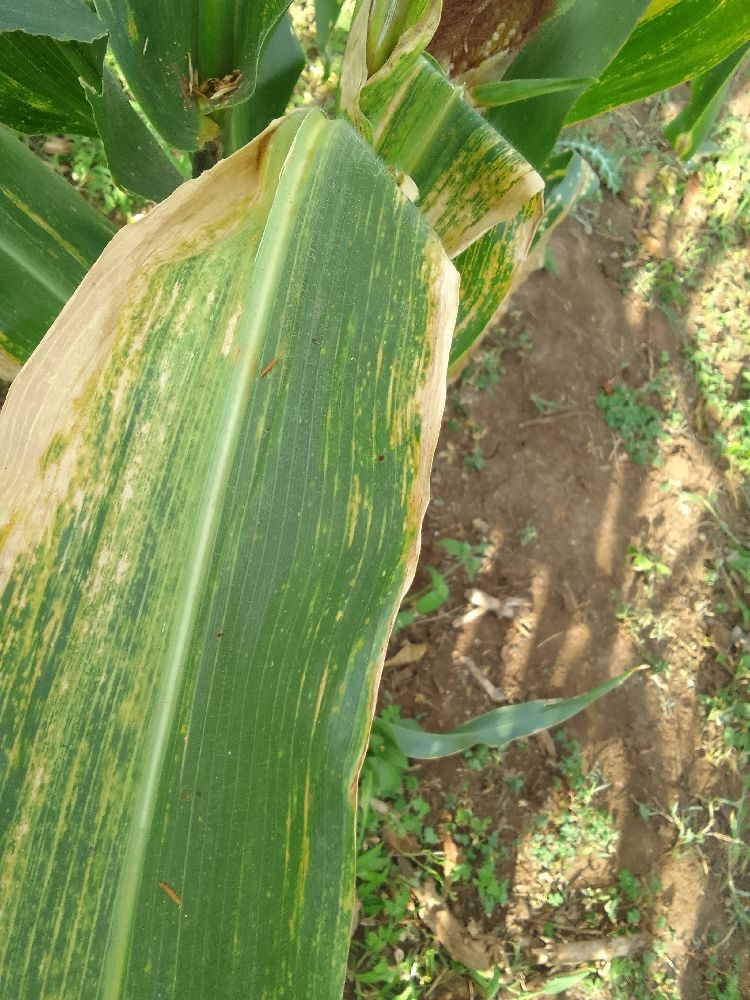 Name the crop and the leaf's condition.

maize, maize lethal necrosis
